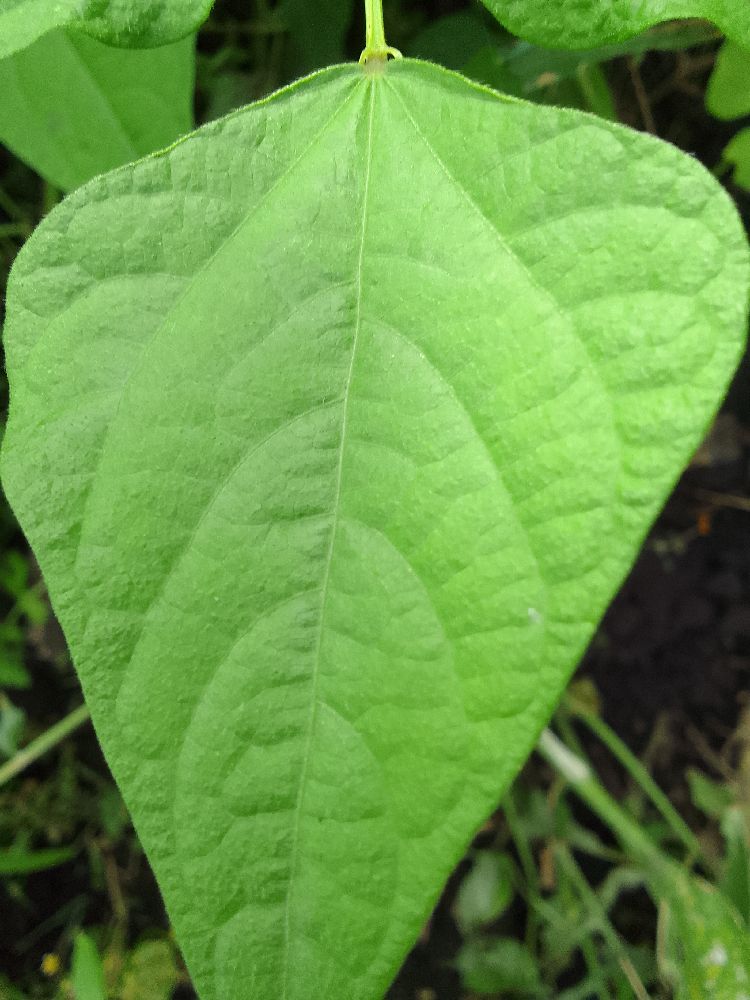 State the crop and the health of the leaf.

common bean, healthy
